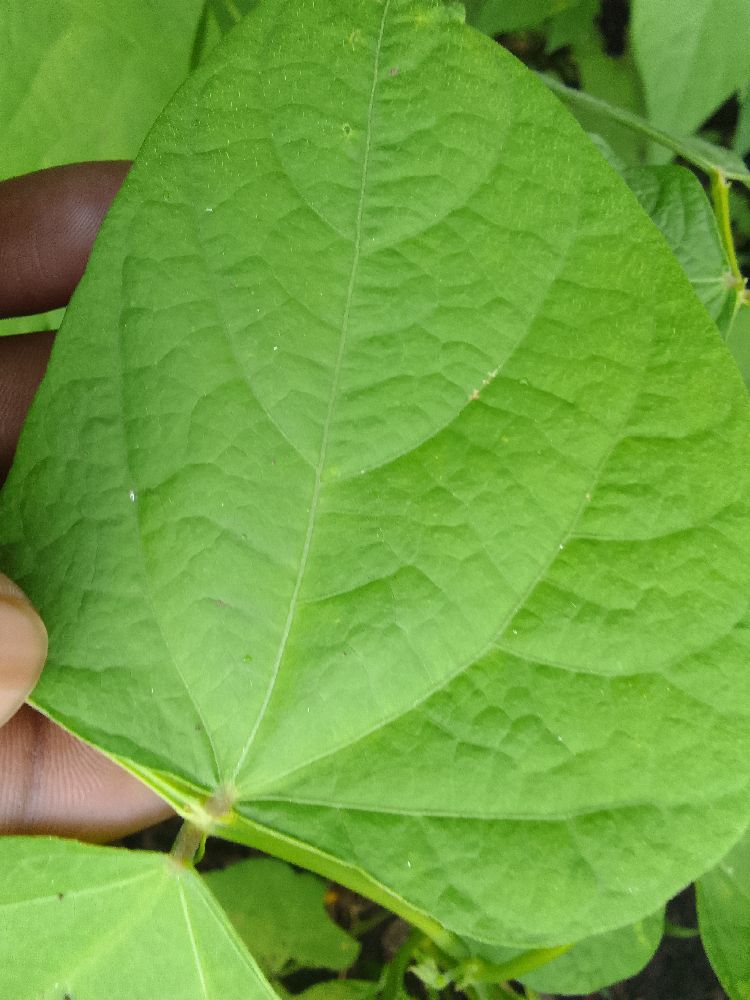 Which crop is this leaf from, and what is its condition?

common bean, healthy
